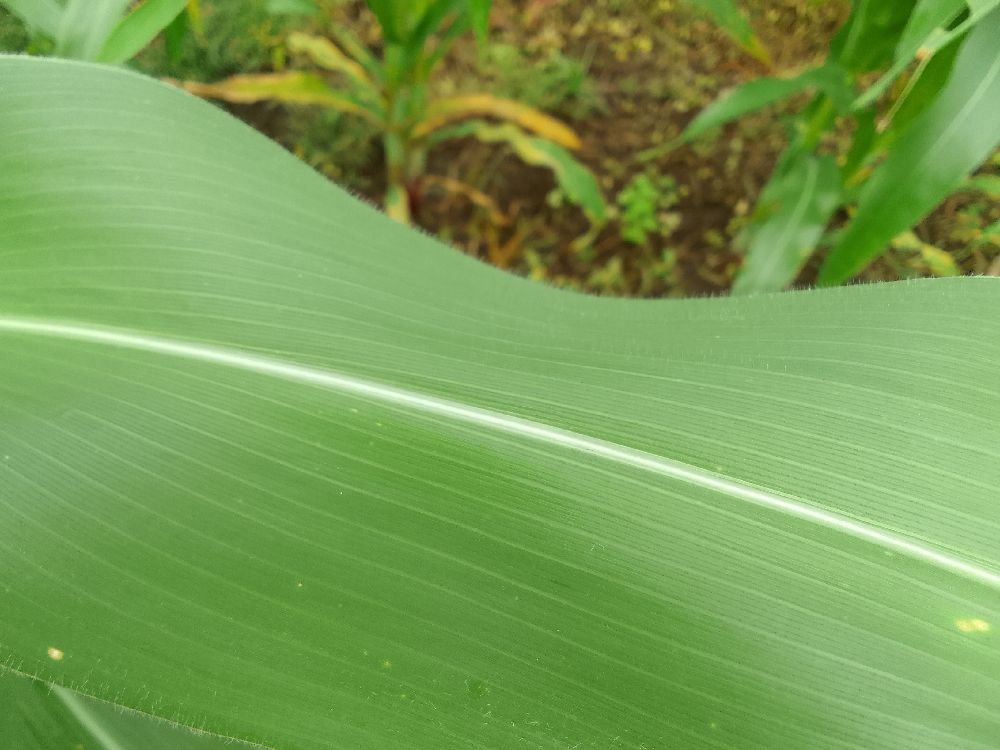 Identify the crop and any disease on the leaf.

maize, healthy
